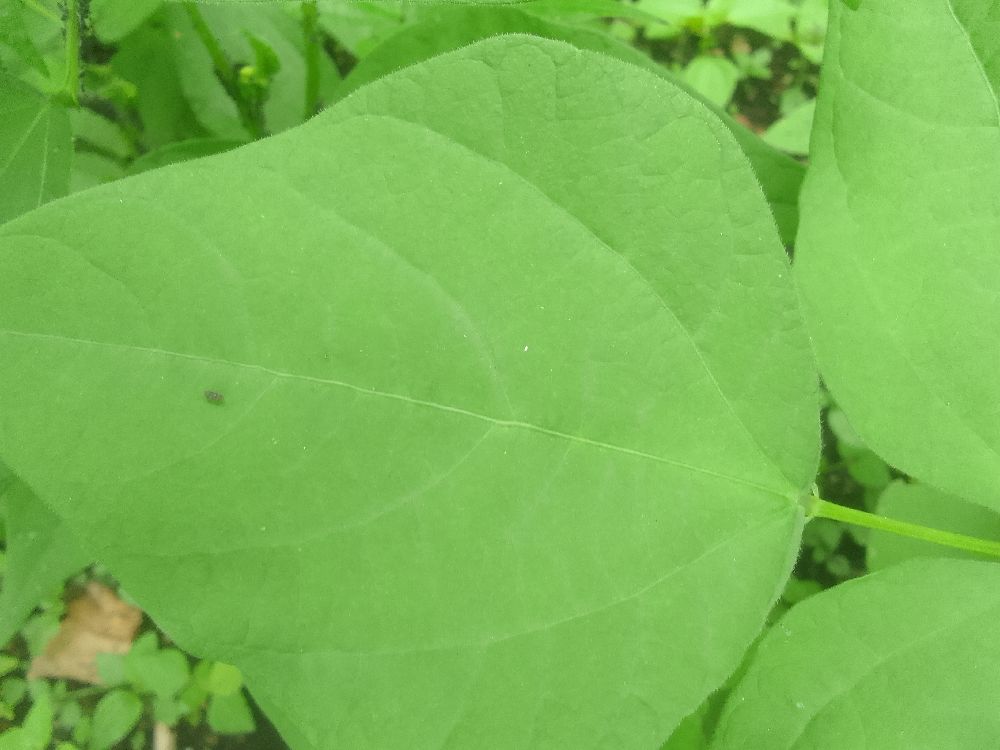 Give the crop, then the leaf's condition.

common bean, healthy
